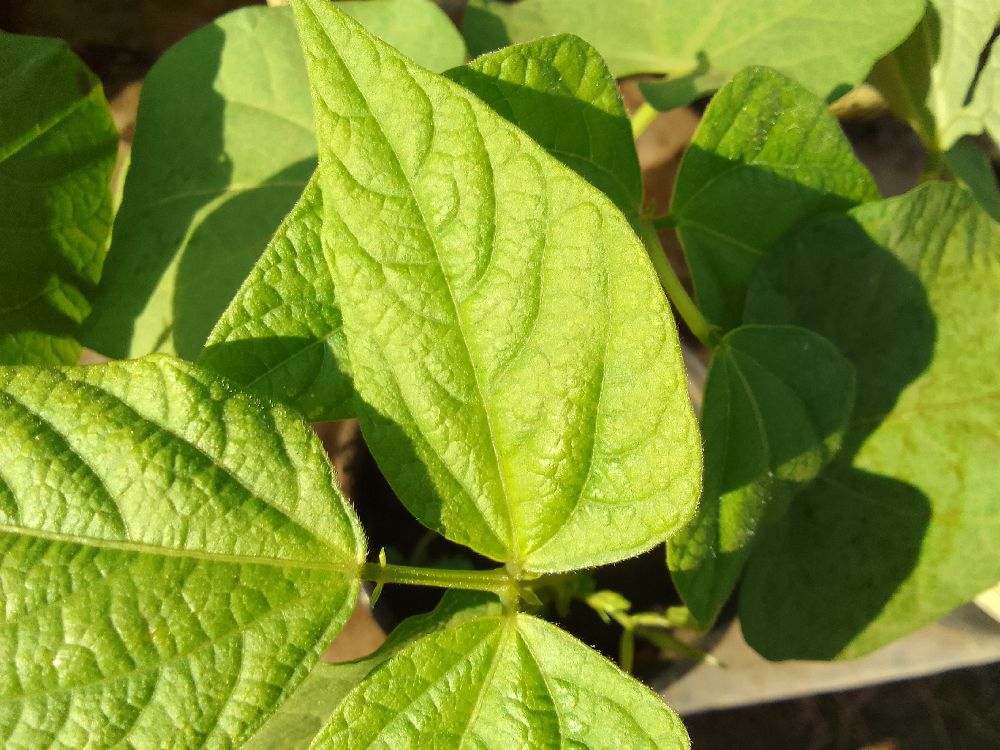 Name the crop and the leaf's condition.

common bean, healthy
